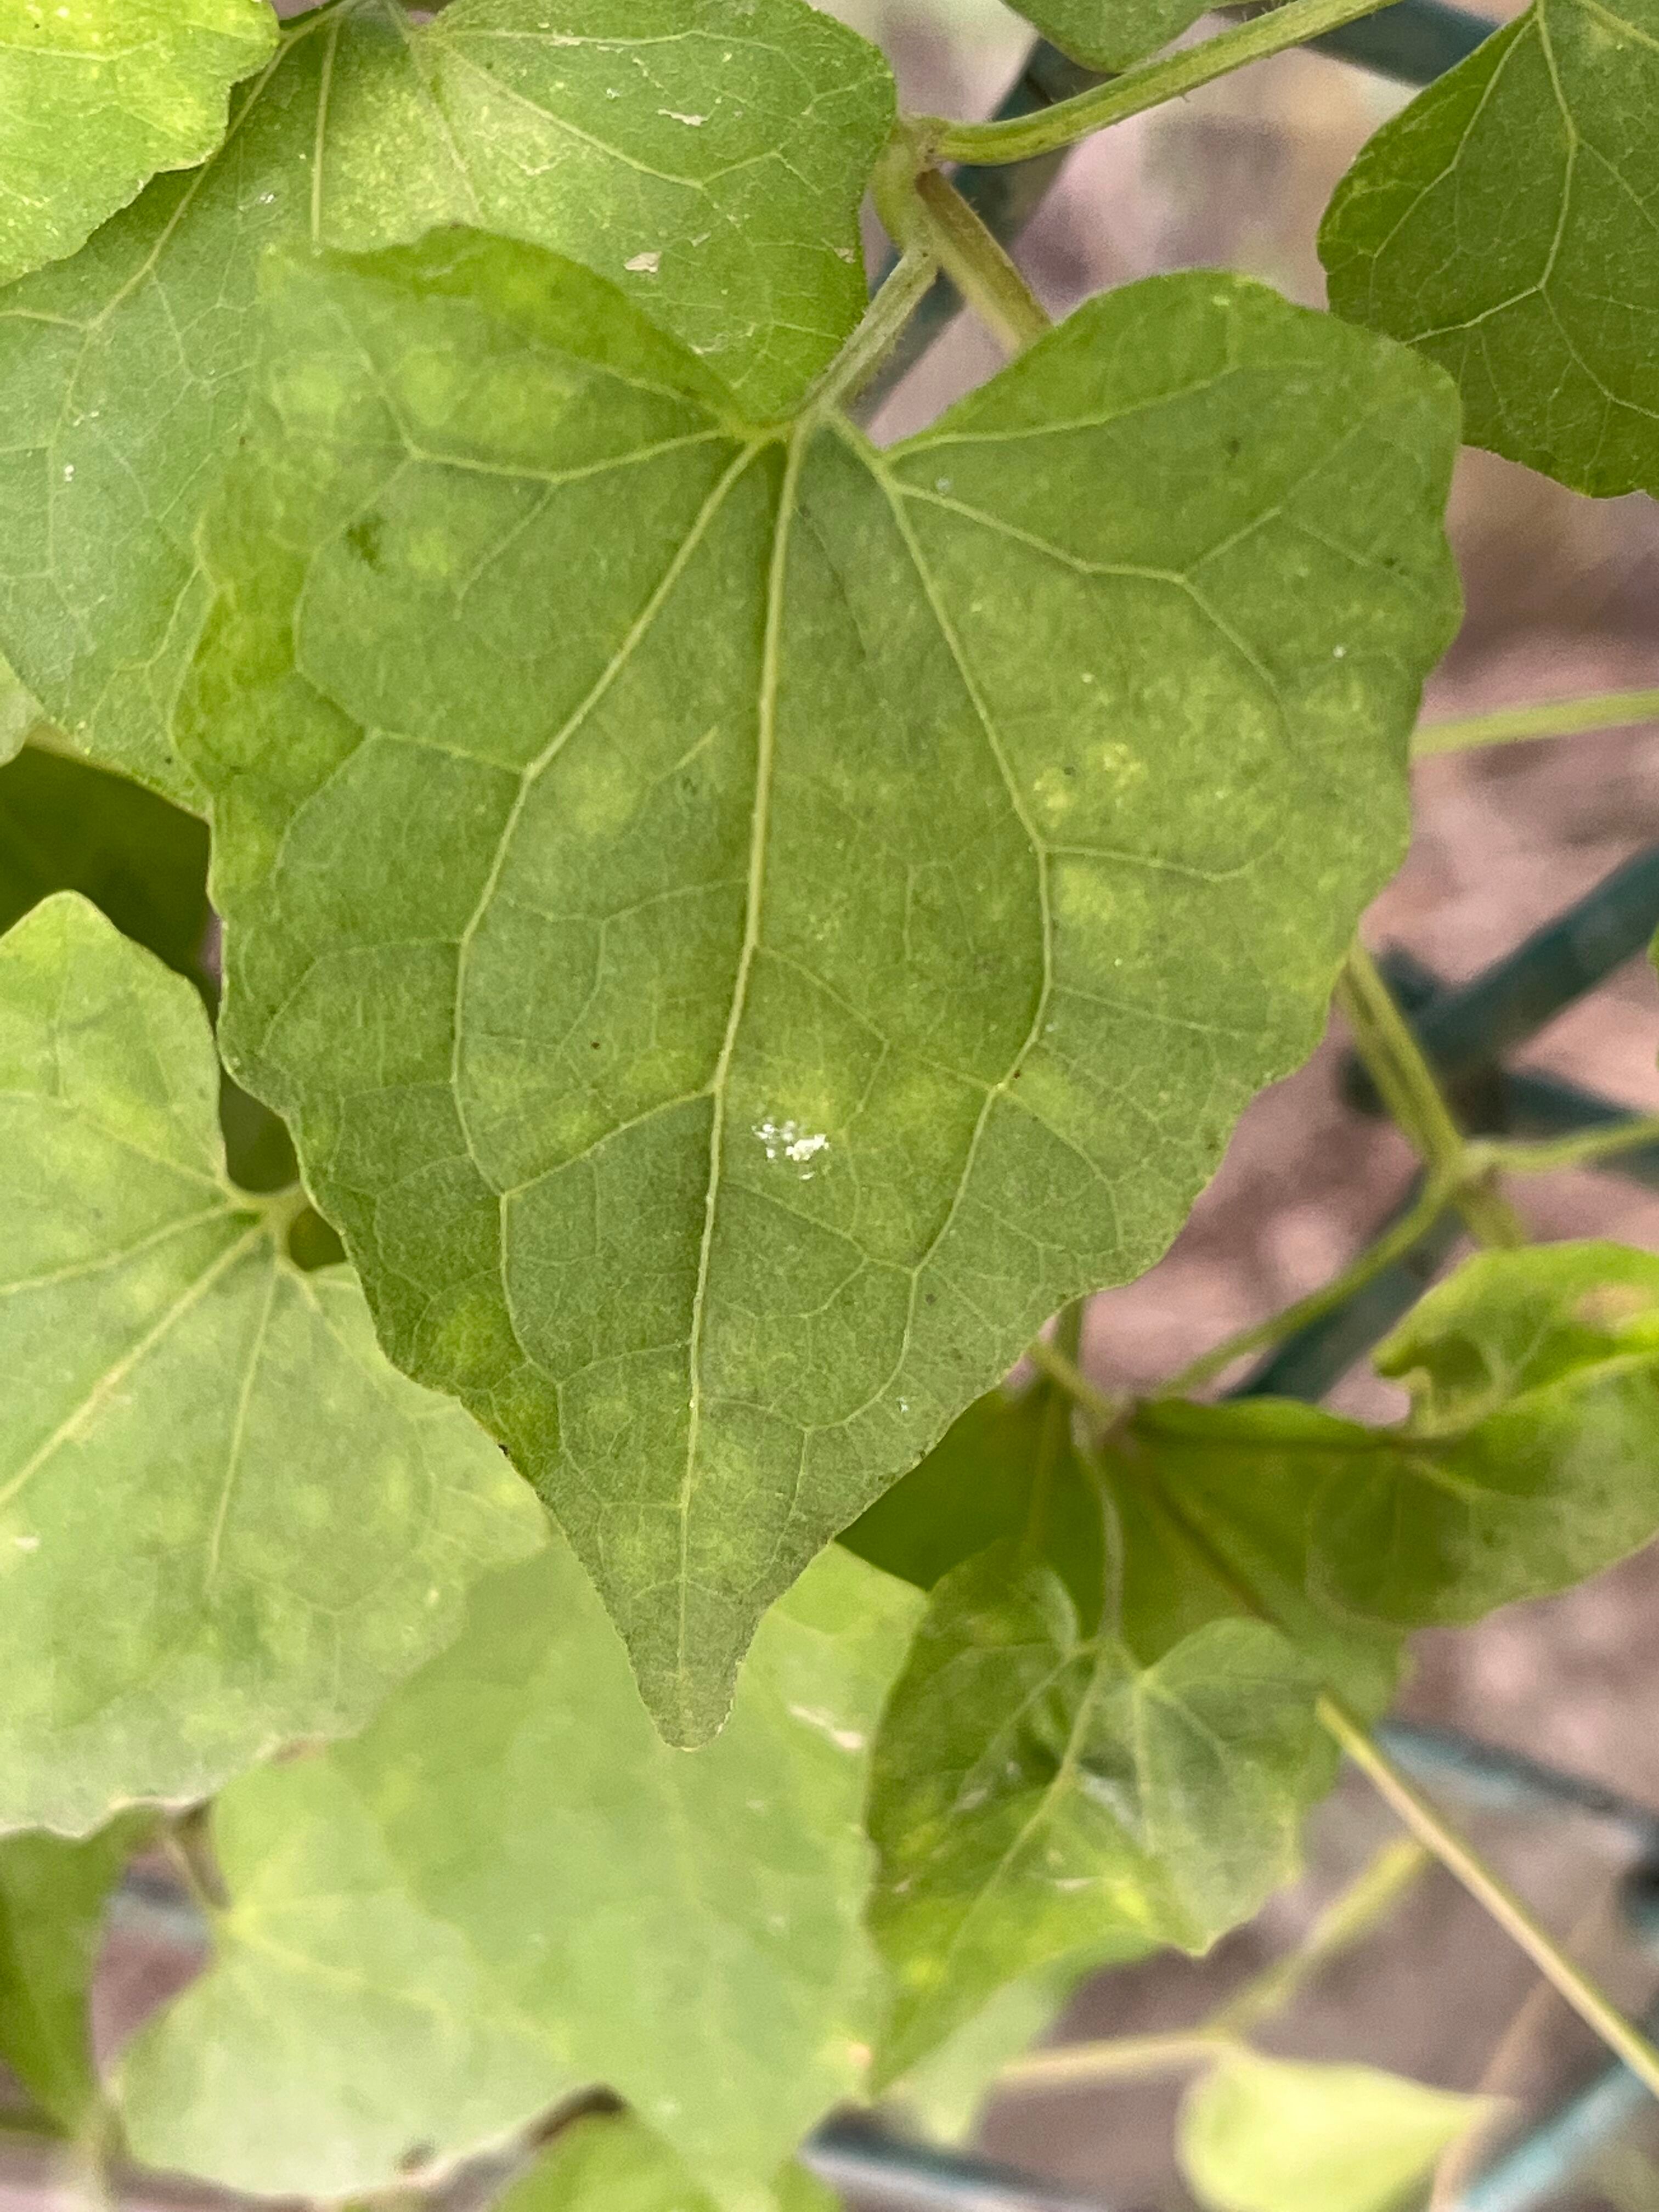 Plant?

bitter vine
